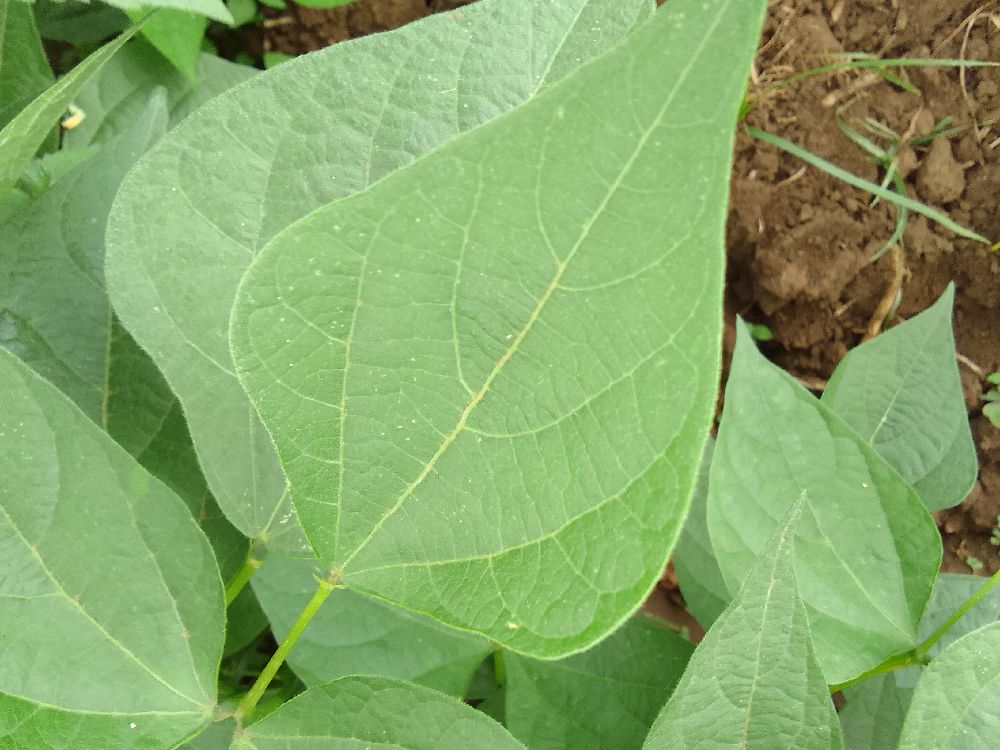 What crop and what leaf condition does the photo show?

common bean, healthy
